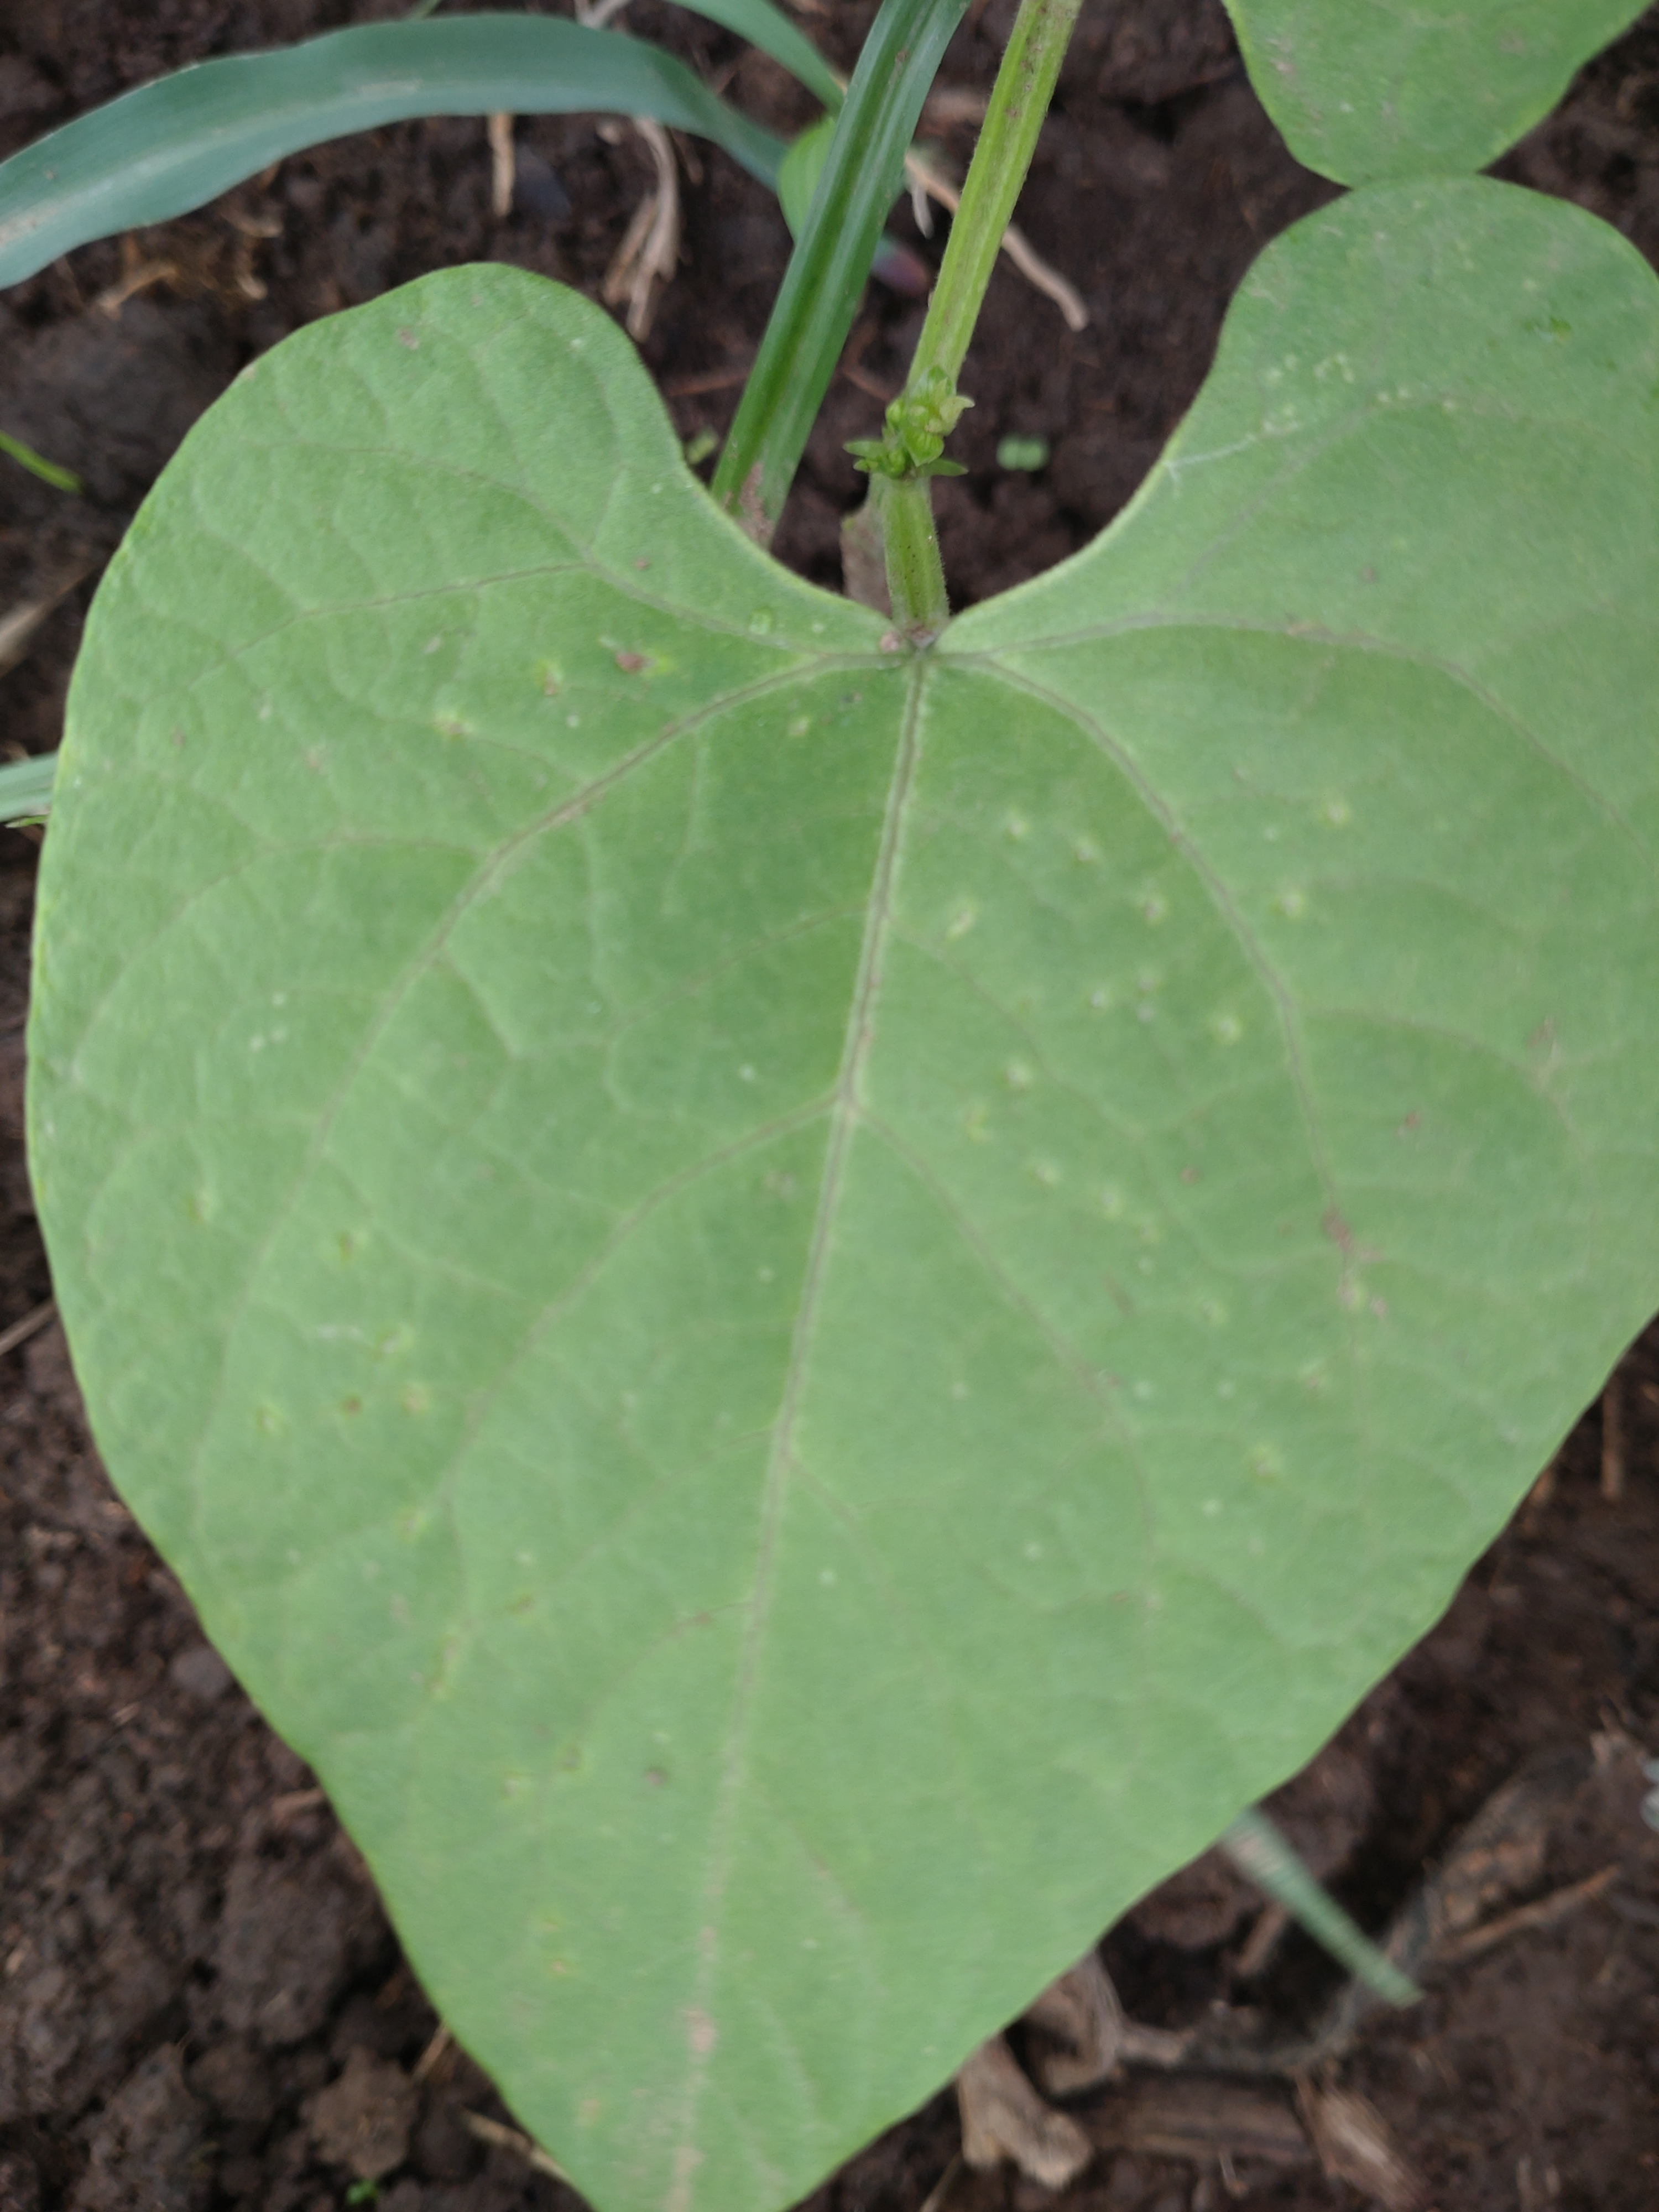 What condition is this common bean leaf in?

healthy
